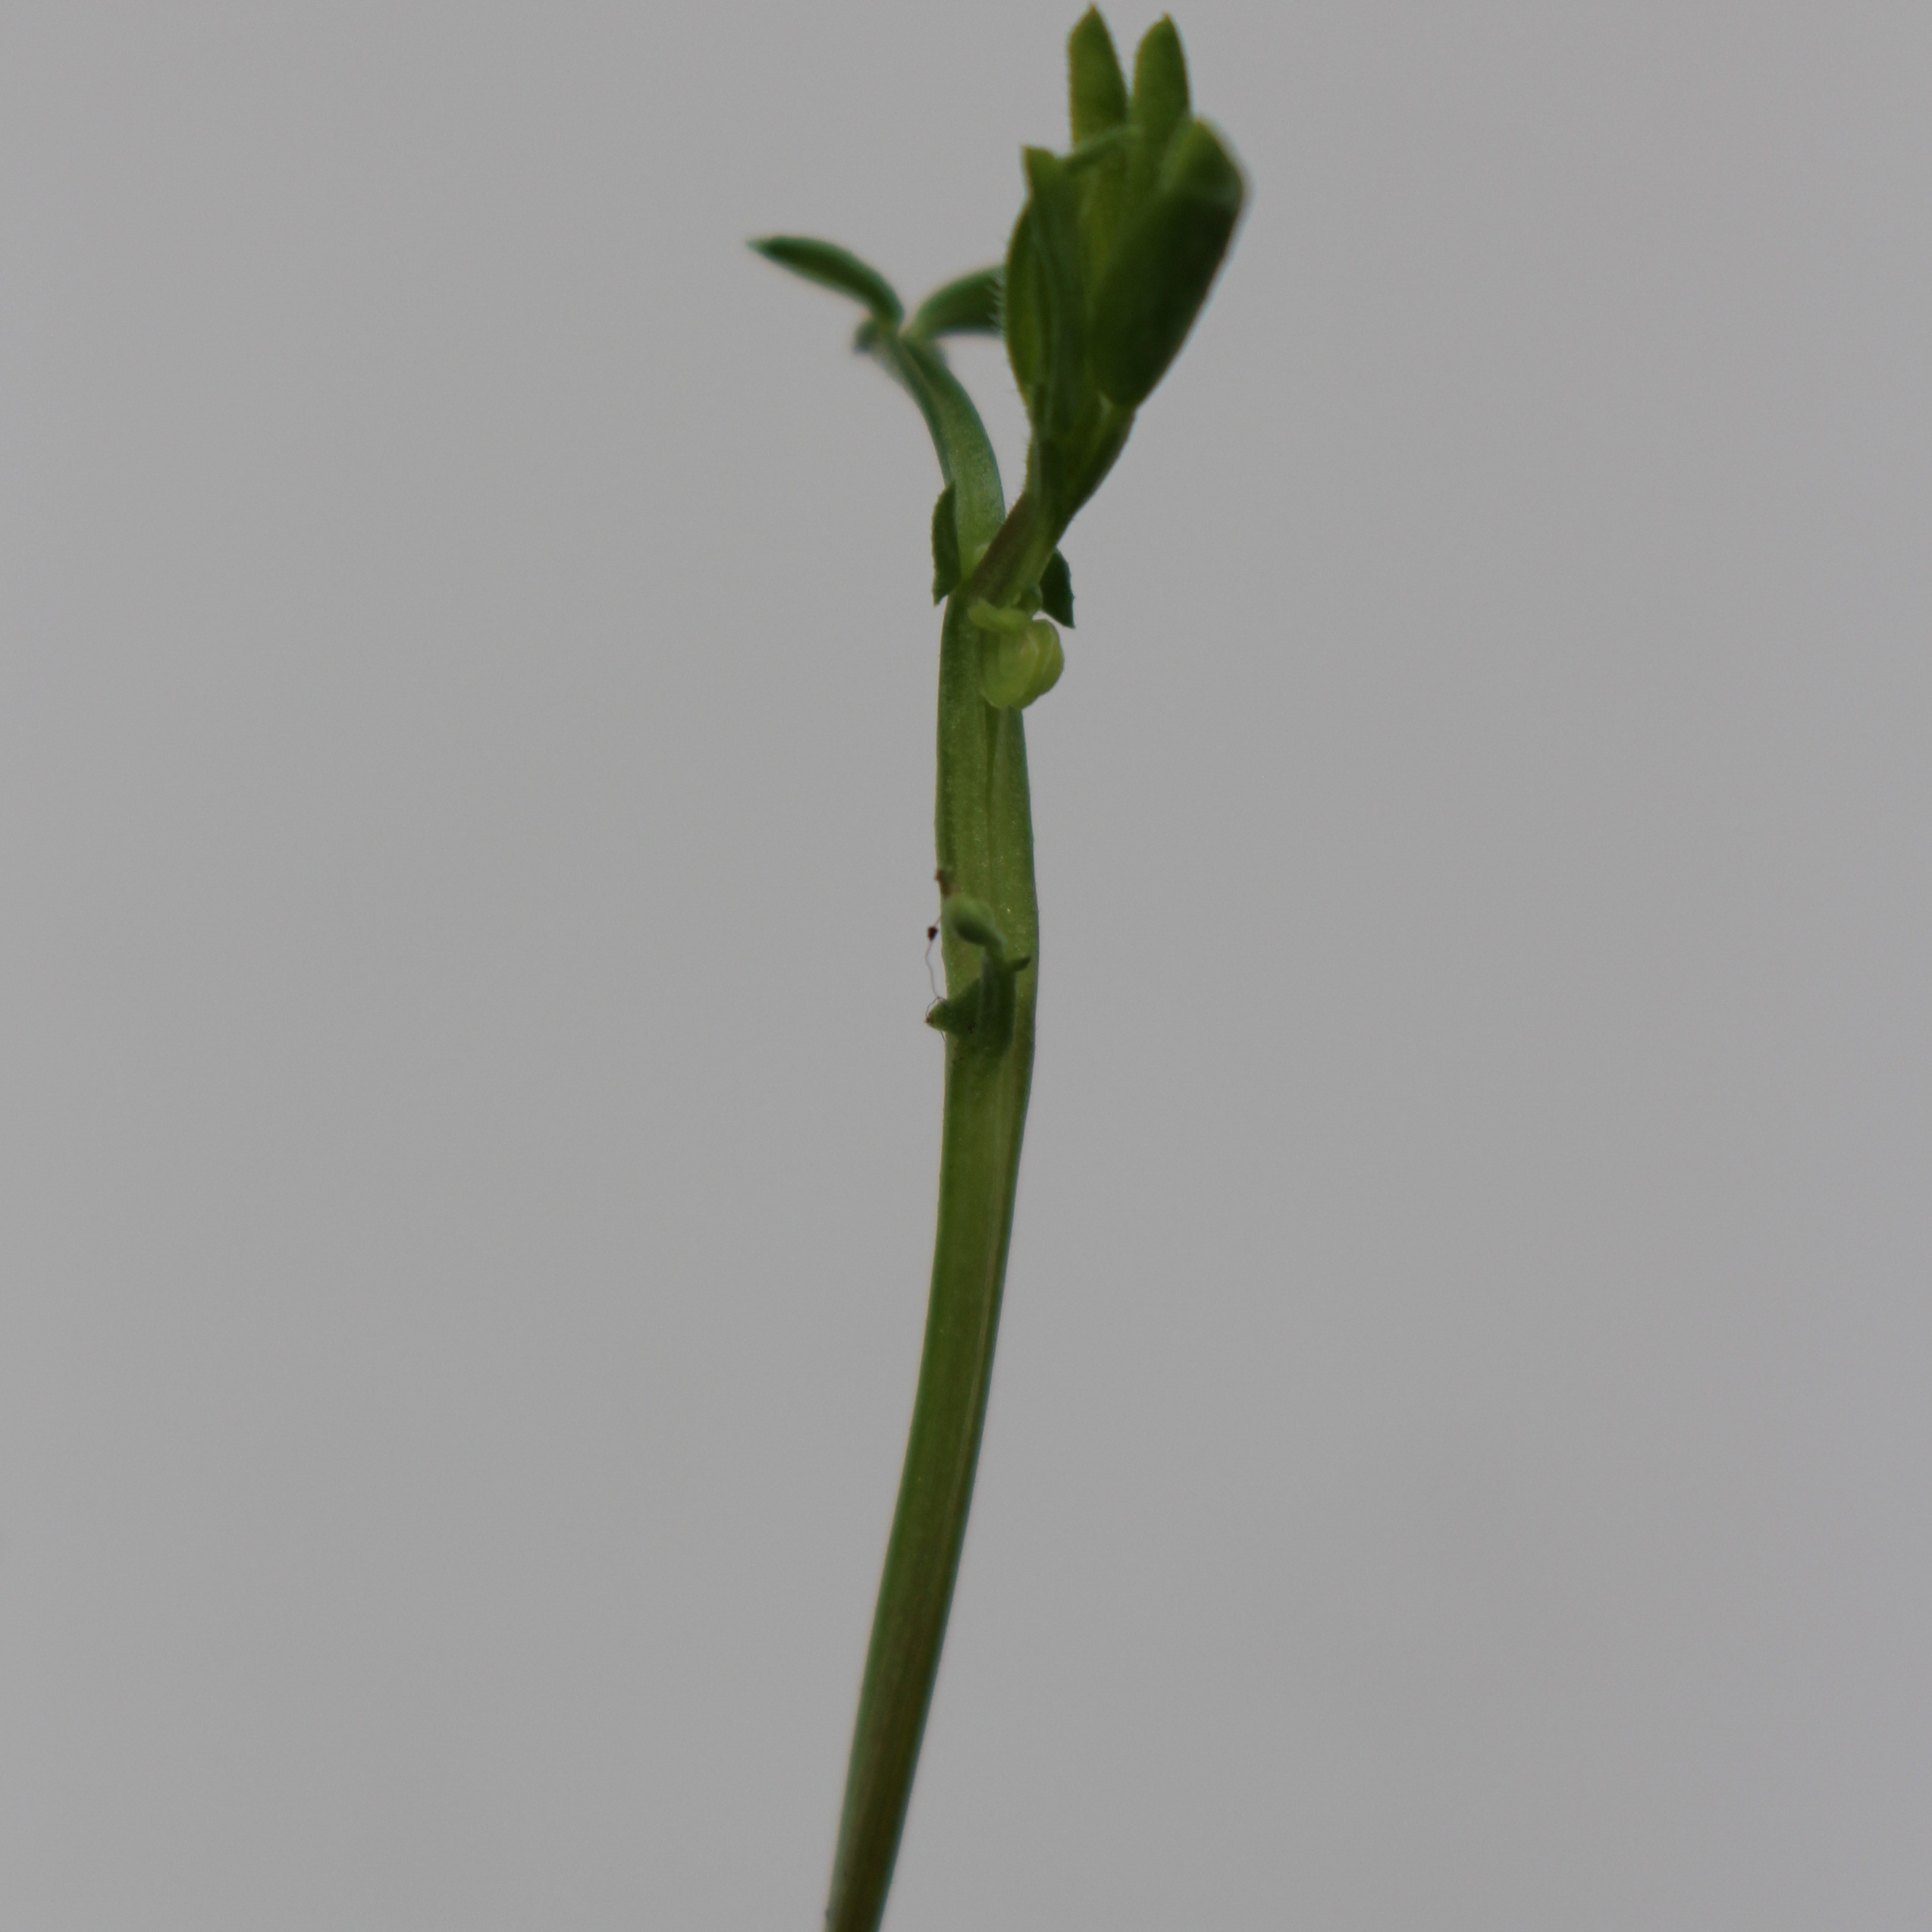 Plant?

Vicia sativa
